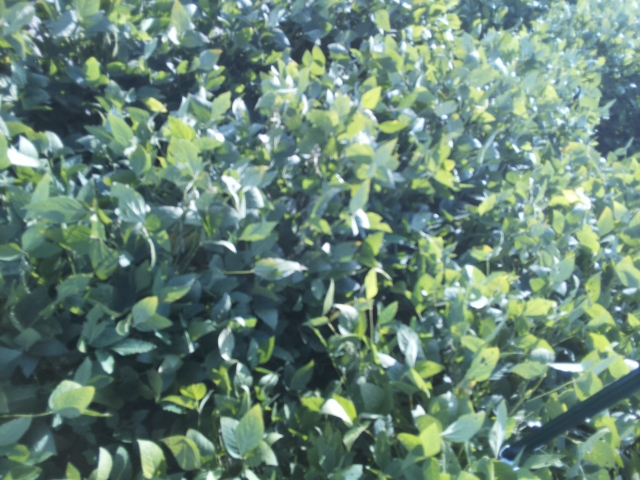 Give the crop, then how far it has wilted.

soybean, slight leaflet or petiole turgor loss in upper canopy
